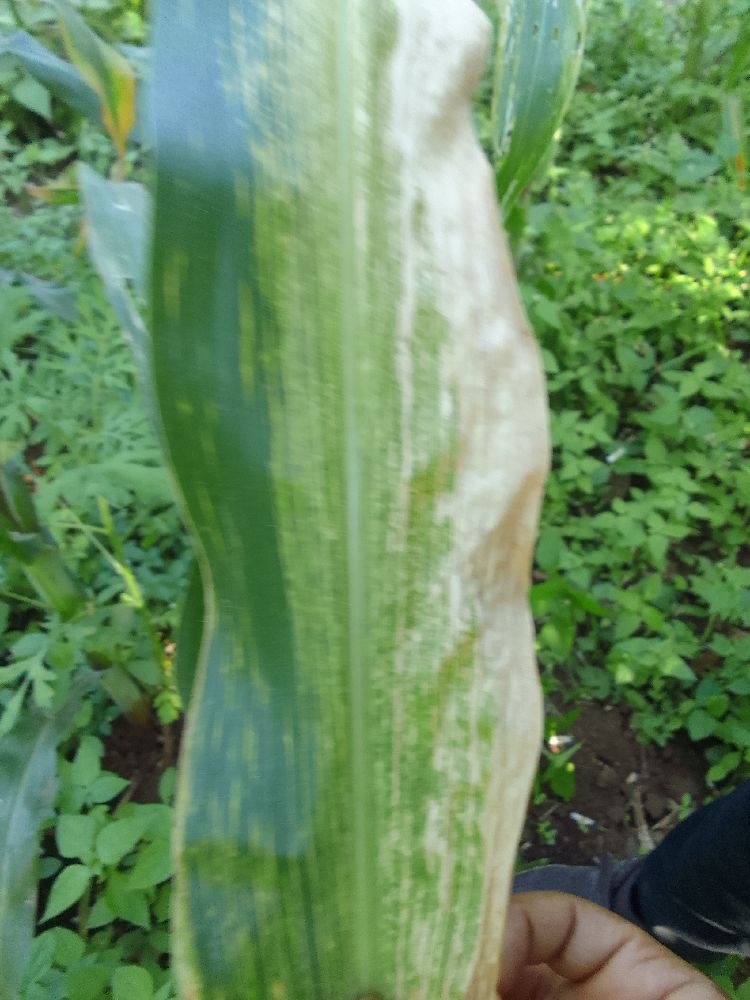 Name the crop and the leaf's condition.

maize, maize lethal necrosis
